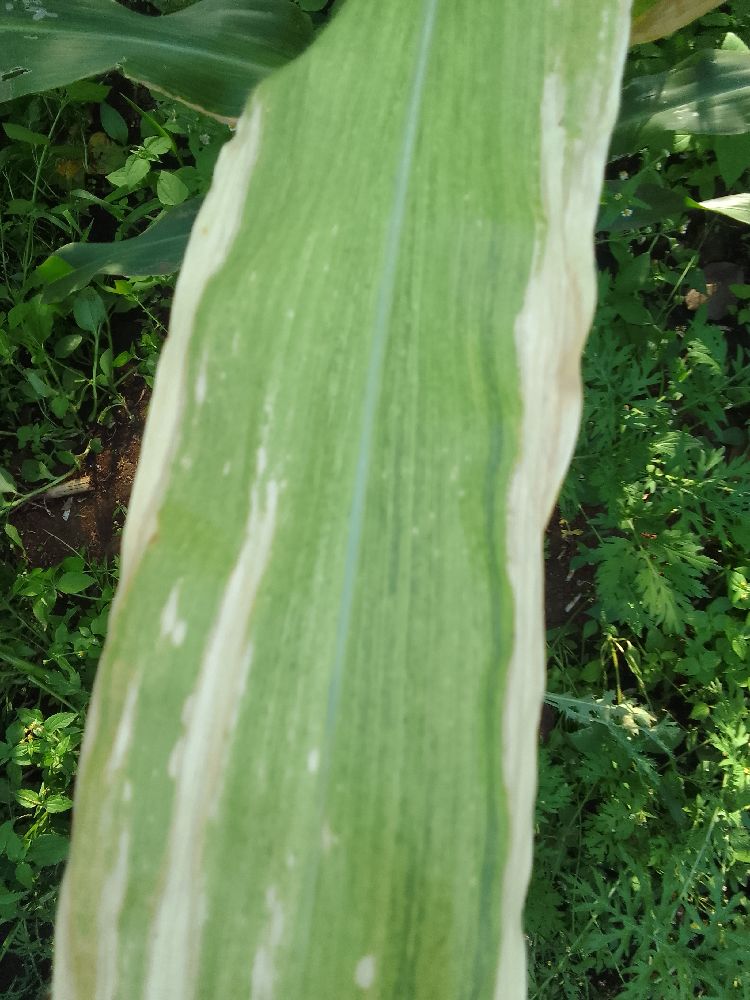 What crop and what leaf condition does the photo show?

maize, maize lethal necrosis
